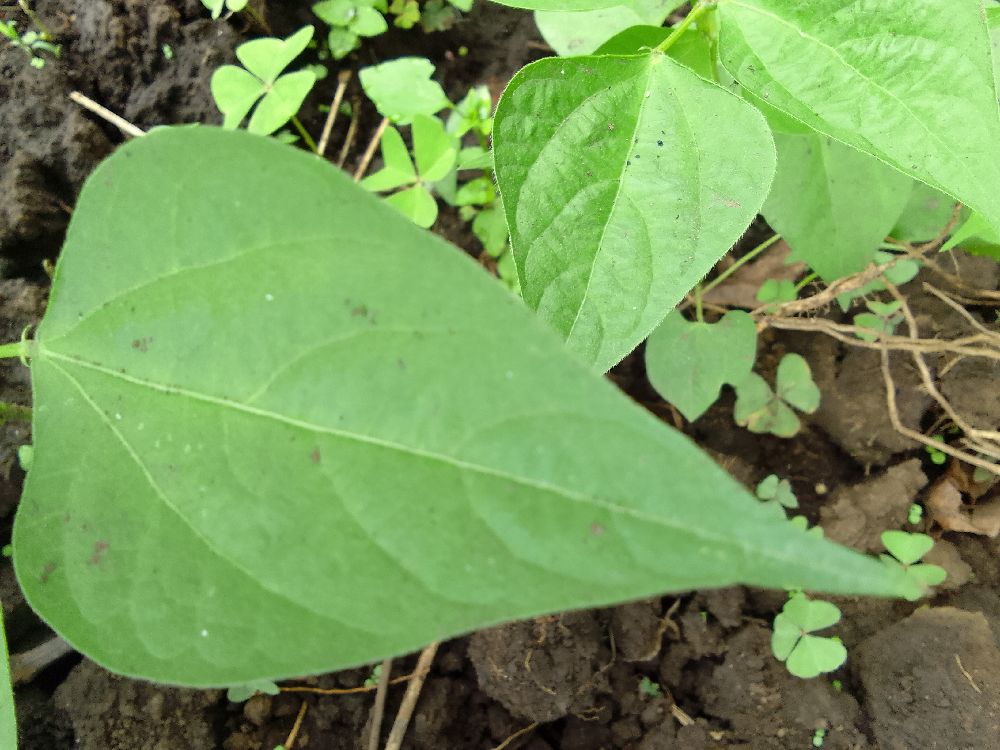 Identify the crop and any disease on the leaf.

common bean, healthy
